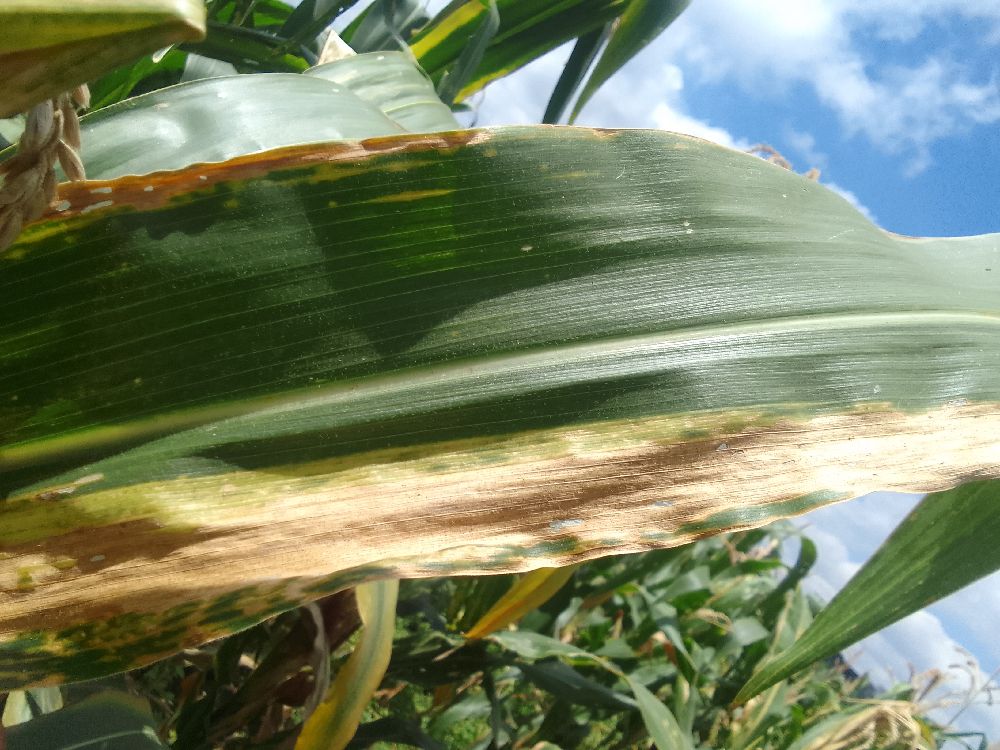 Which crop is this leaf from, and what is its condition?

maize, maize lethal necrosis
